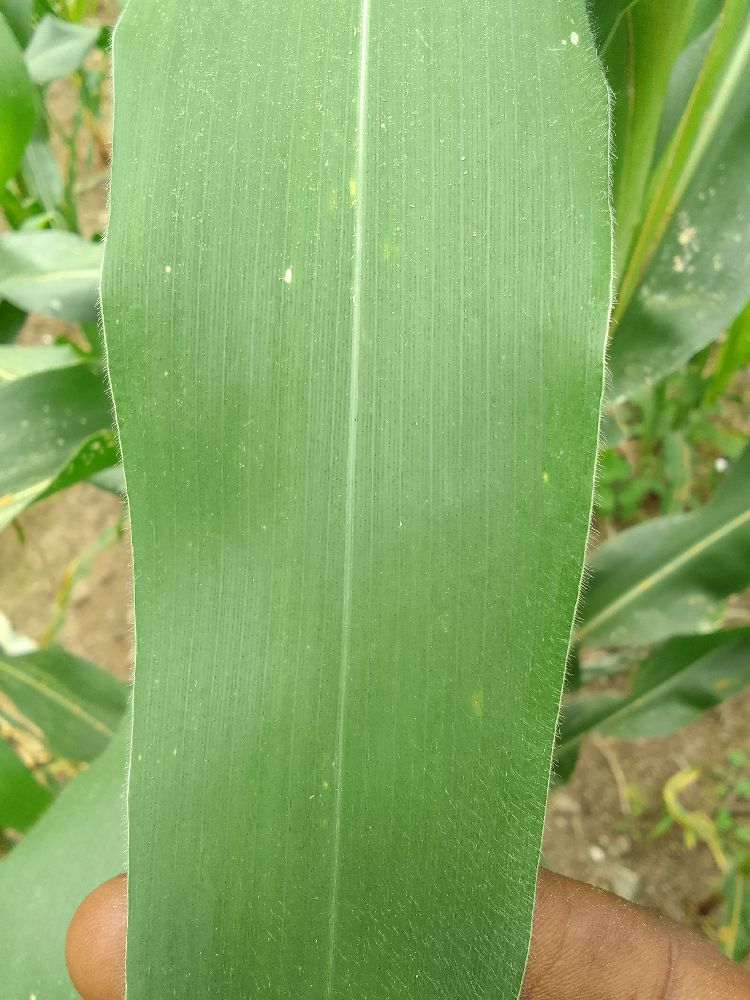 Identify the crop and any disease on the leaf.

maize, healthy
